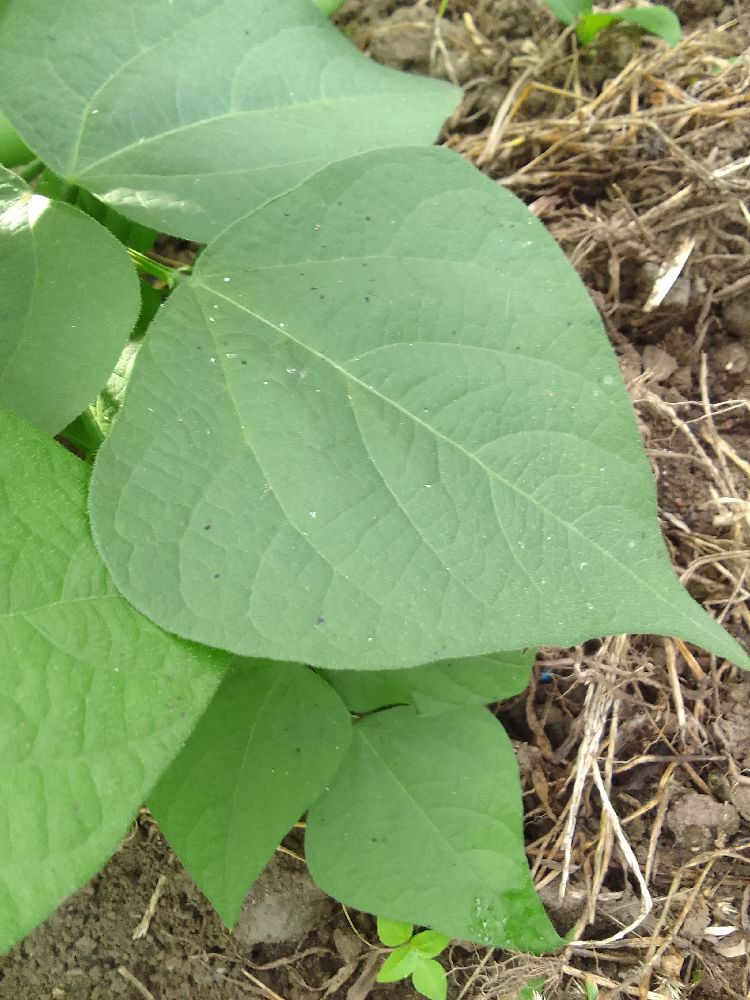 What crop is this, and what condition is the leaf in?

common bean, healthy
